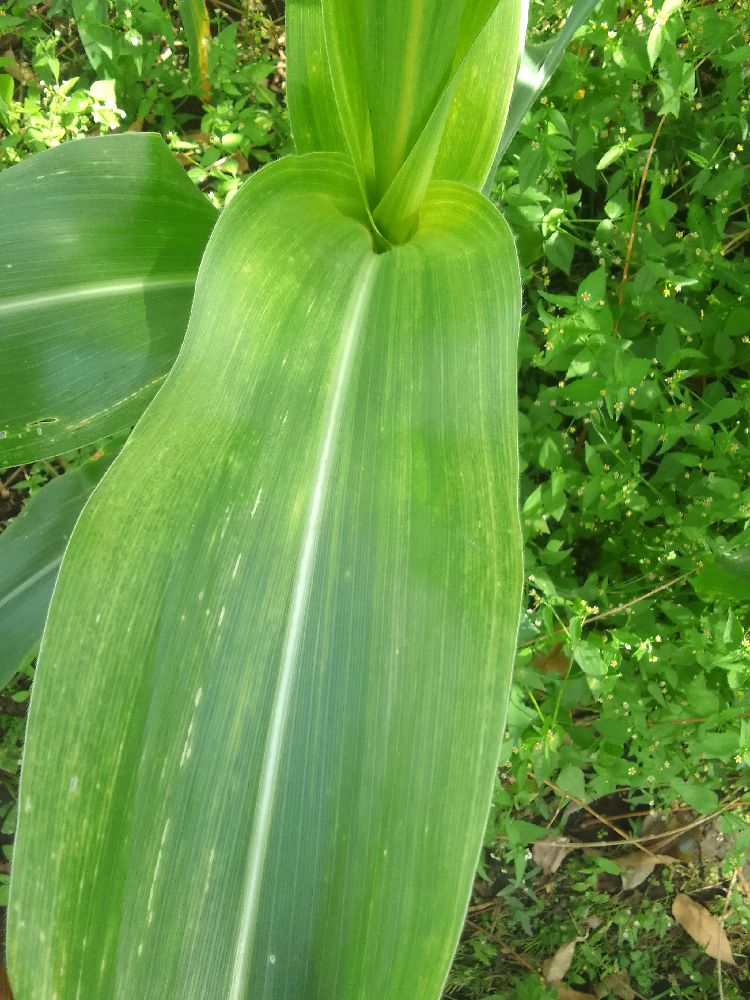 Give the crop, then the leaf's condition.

maize, maize lethal necrosis
